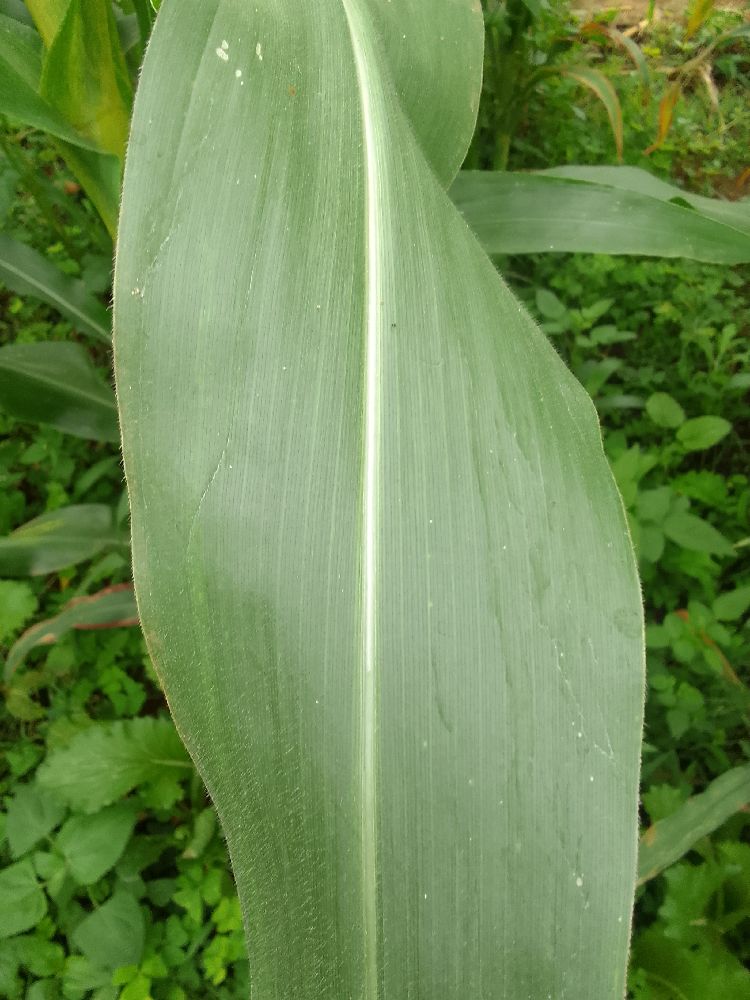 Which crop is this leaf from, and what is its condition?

maize, healthy
